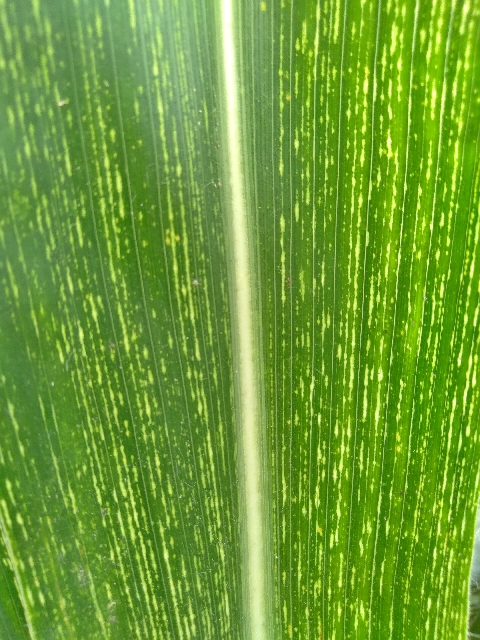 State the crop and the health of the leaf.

maize, maize streak virus
